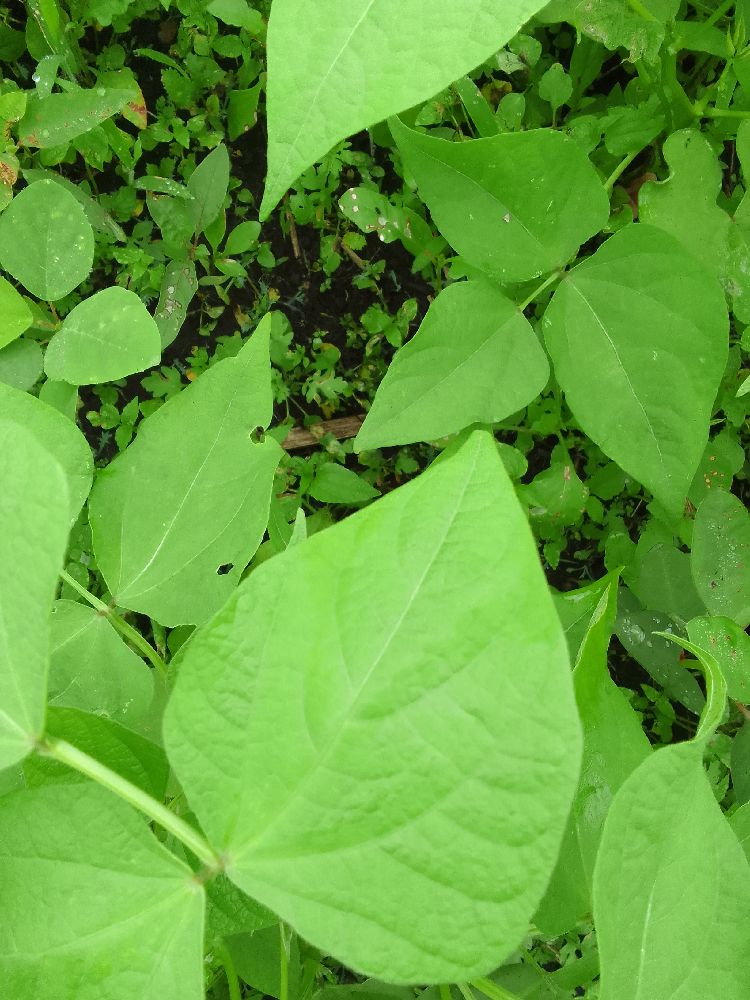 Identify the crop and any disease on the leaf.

common bean, healthy
